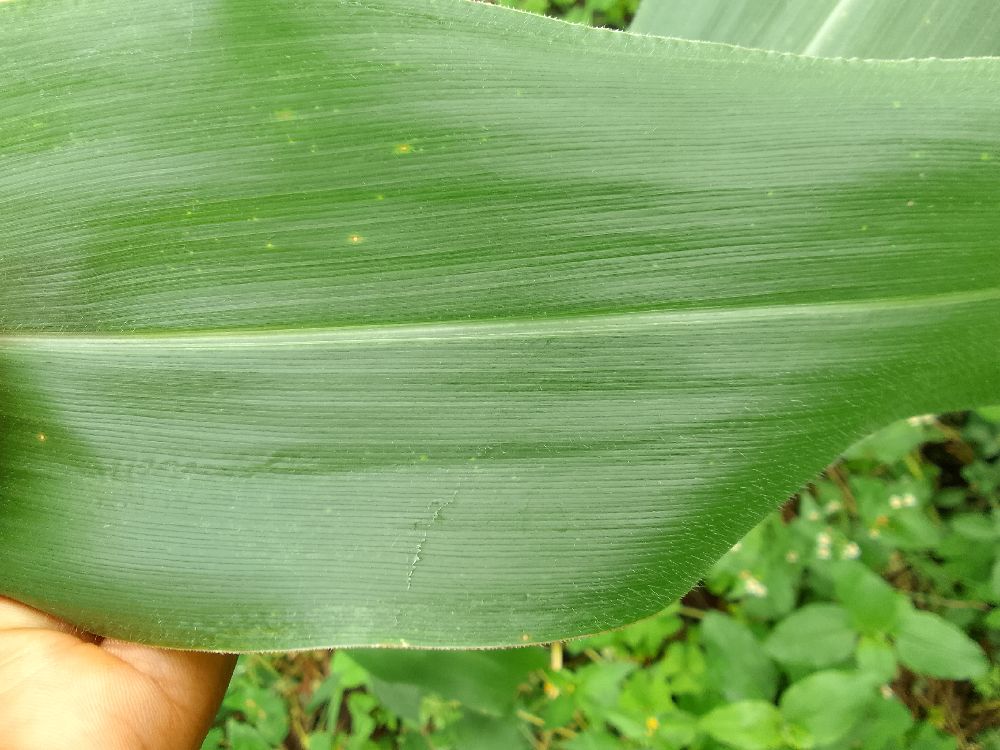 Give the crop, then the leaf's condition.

maize, healthy
